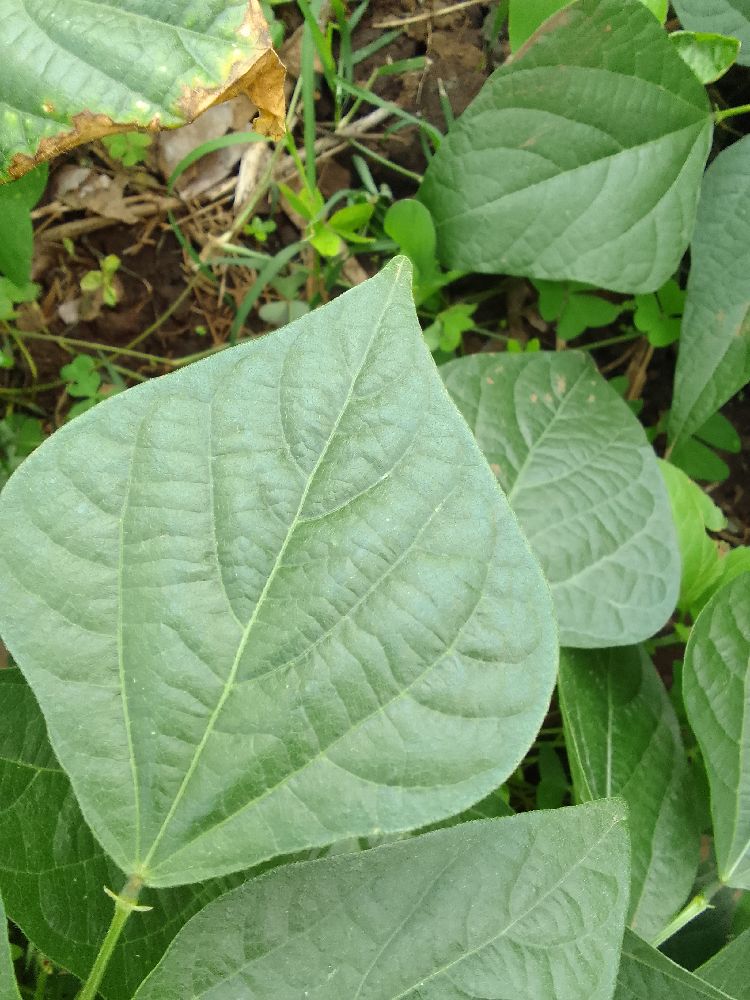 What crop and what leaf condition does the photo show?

common bean, healthy
